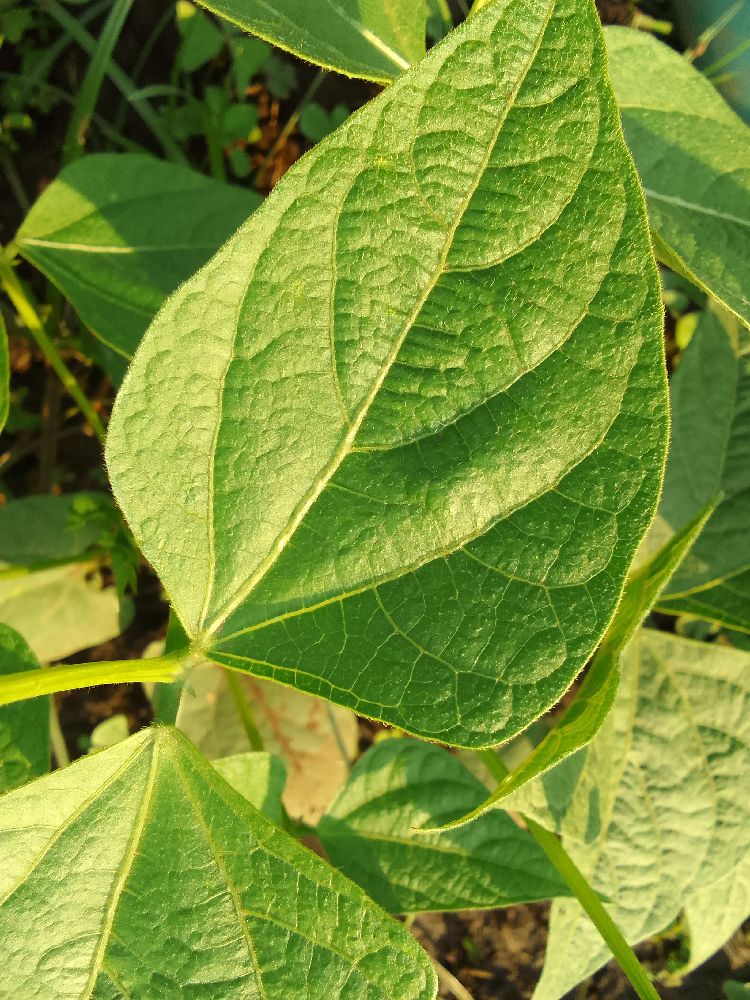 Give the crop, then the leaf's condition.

common bean, healthy
